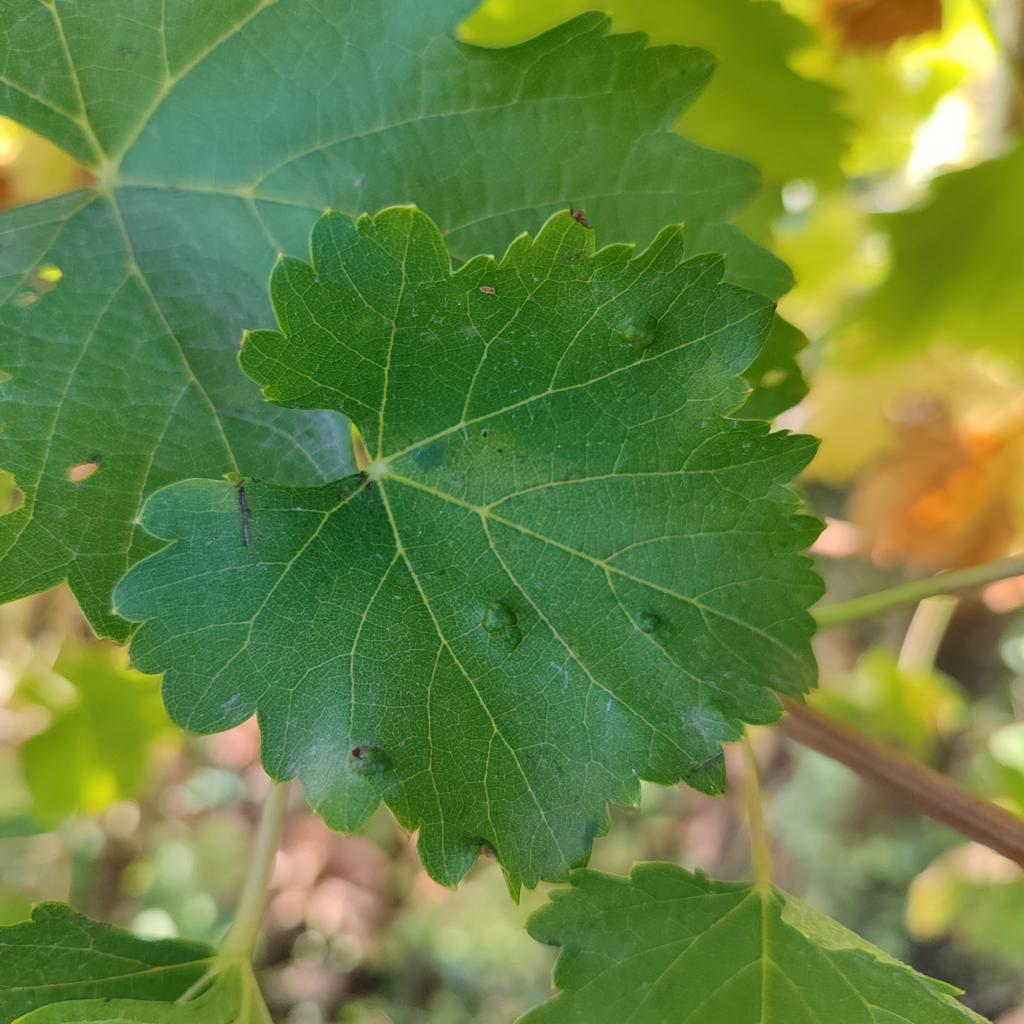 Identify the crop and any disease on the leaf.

grapevine, erineum mite
